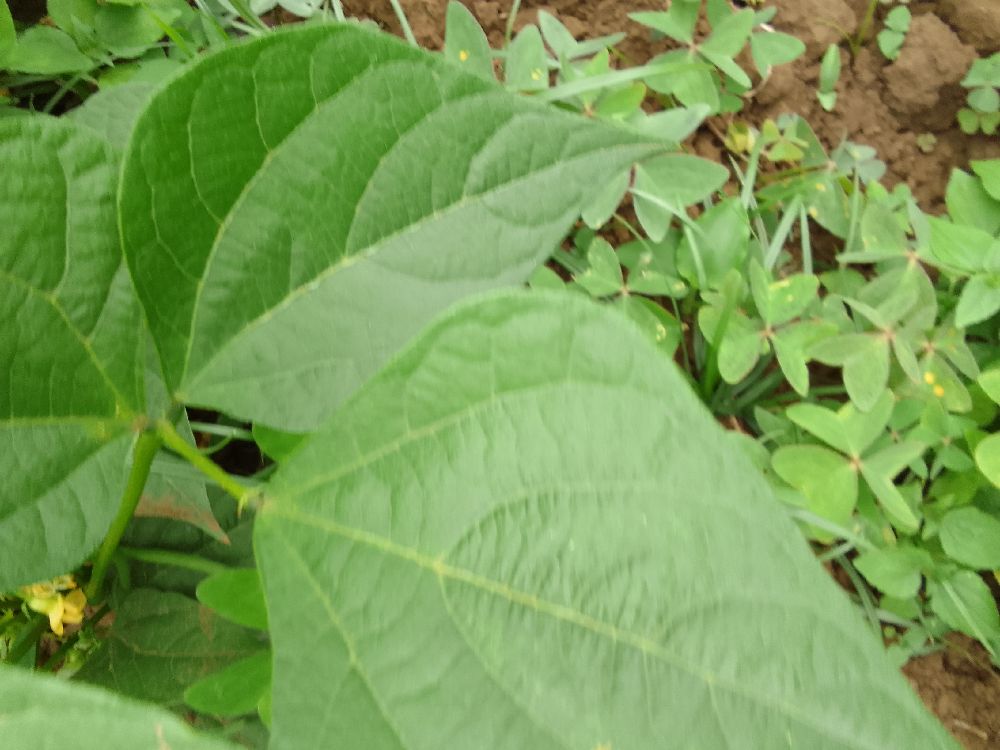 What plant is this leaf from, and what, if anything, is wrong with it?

common bean, healthy
